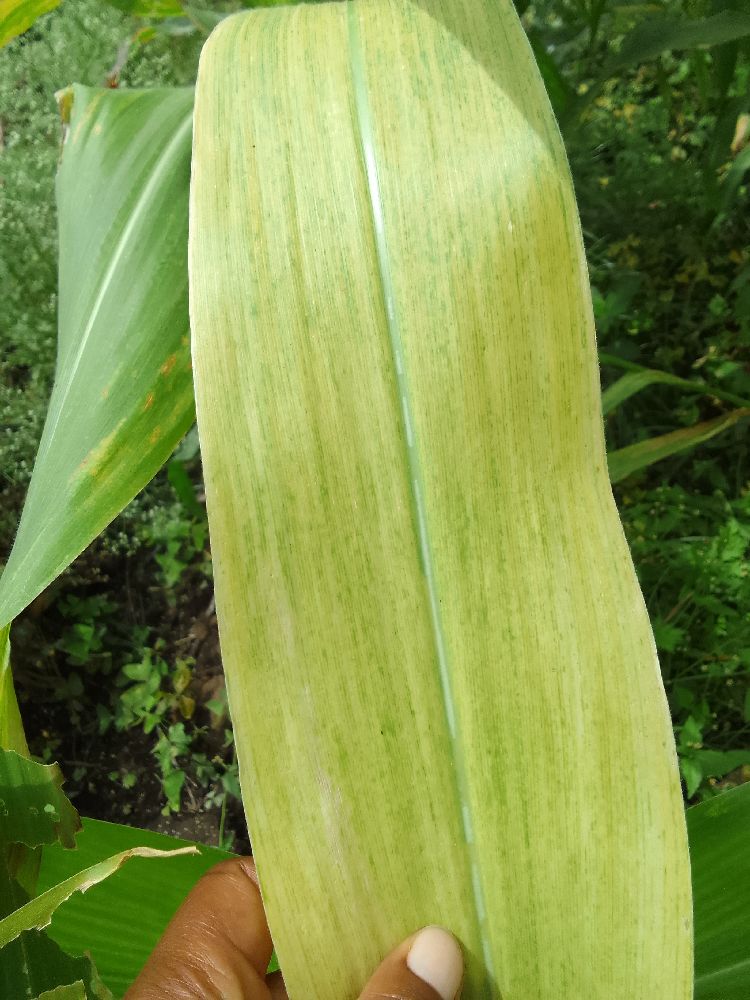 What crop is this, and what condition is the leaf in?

maize, maize lethal necrosis
